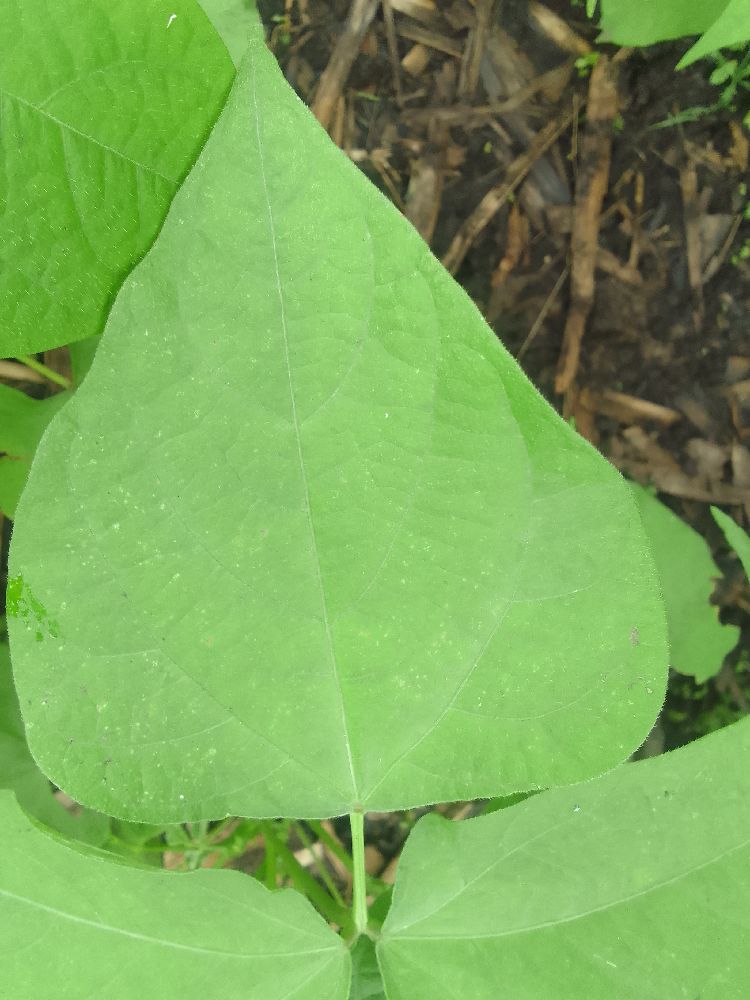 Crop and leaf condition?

common bean, healthy
